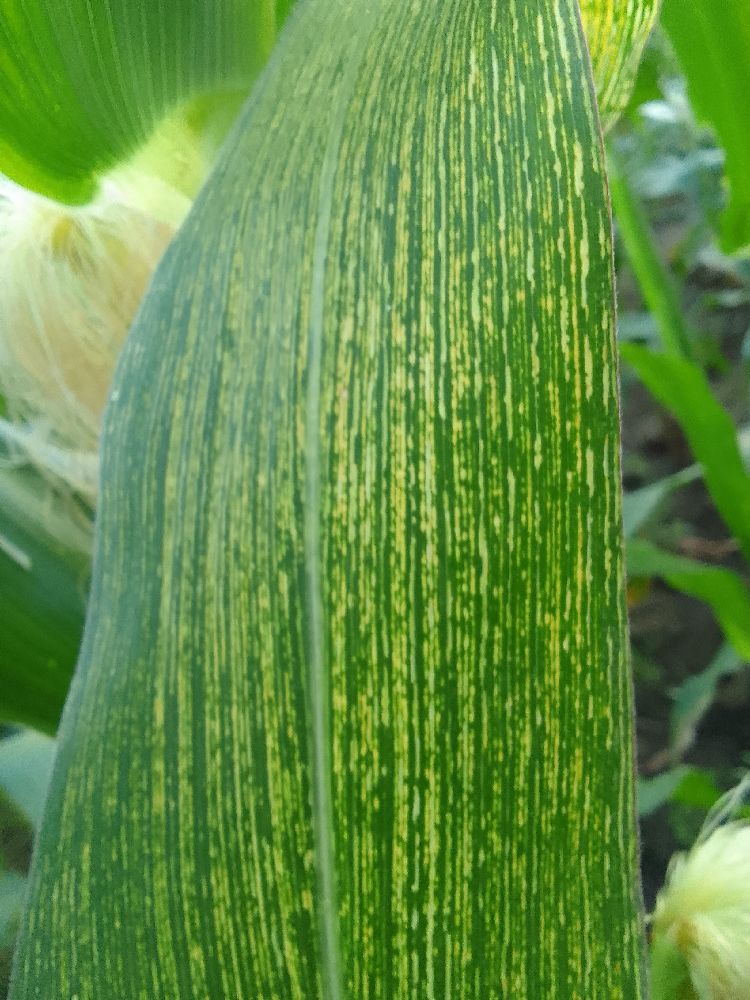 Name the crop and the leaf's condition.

maize, maize streak virus
